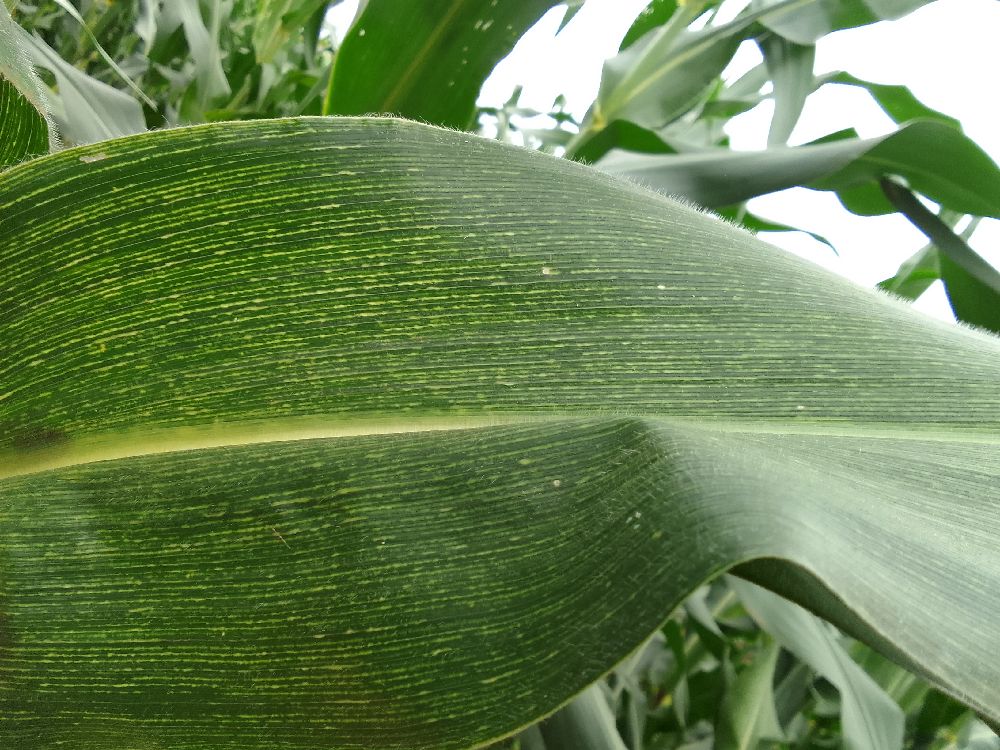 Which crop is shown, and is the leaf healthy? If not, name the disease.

maize, maize streak virus
